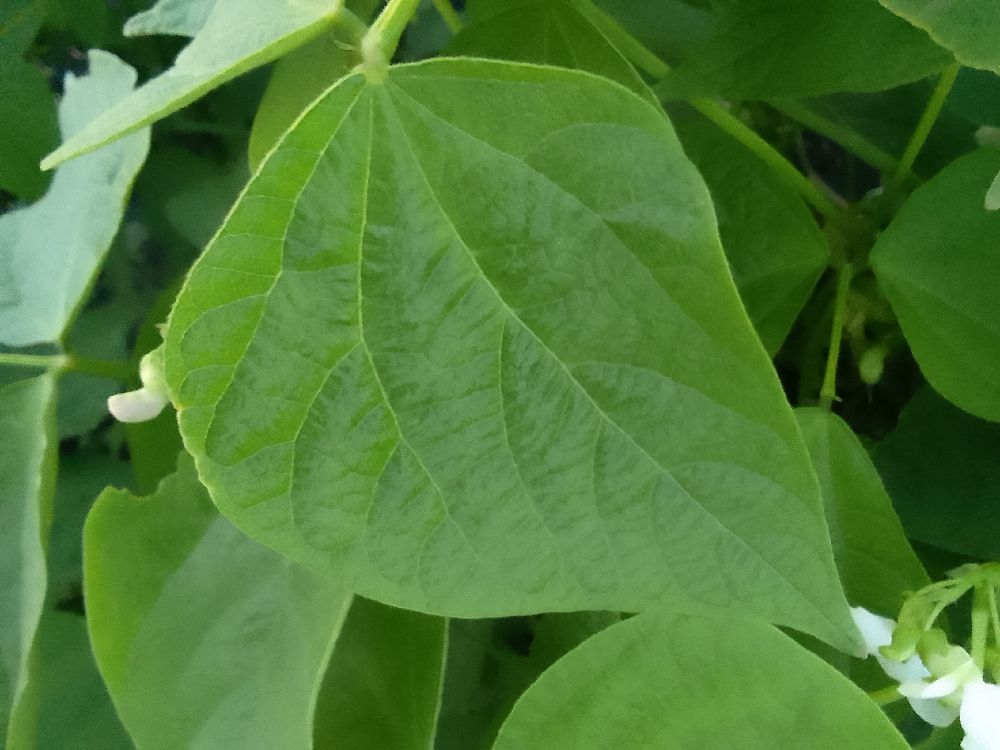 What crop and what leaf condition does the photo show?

common bean, healthy
